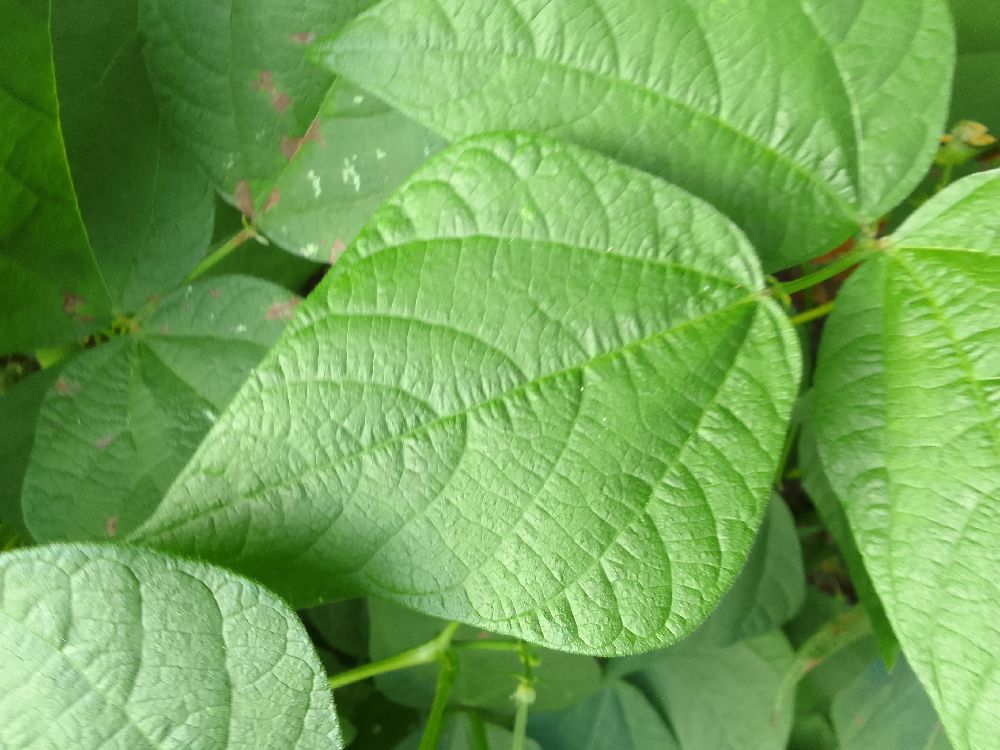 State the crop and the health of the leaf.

common bean, healthy
